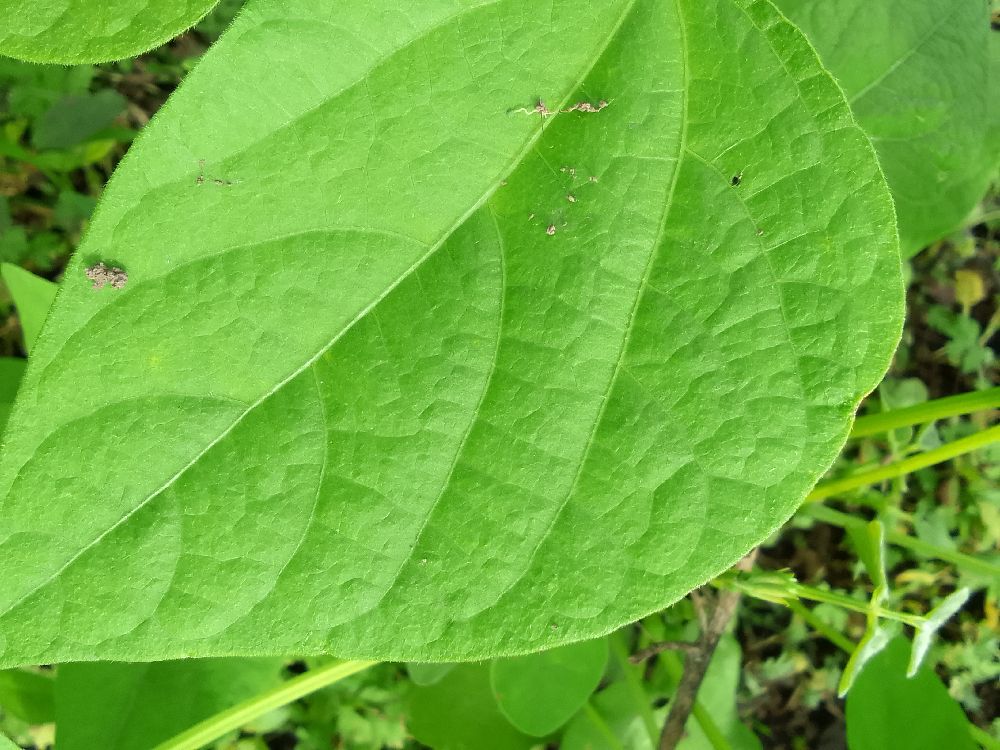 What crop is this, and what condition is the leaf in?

common bean, healthy
